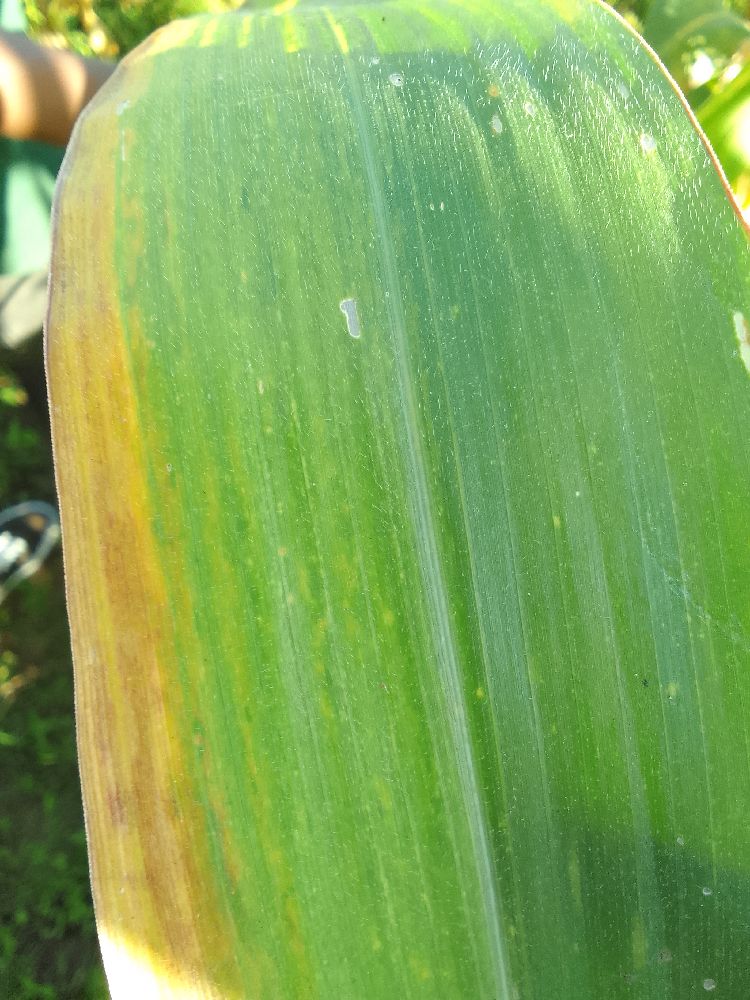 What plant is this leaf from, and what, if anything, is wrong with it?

maize, maize lethal necrosis
